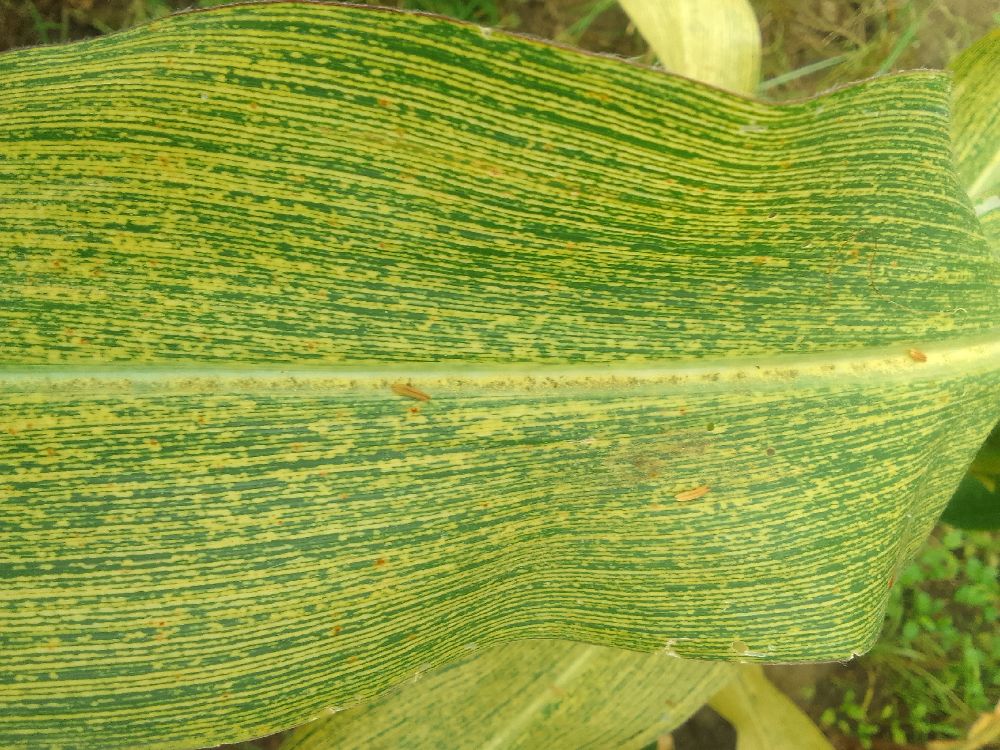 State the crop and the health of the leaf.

maize, maize streak virus
